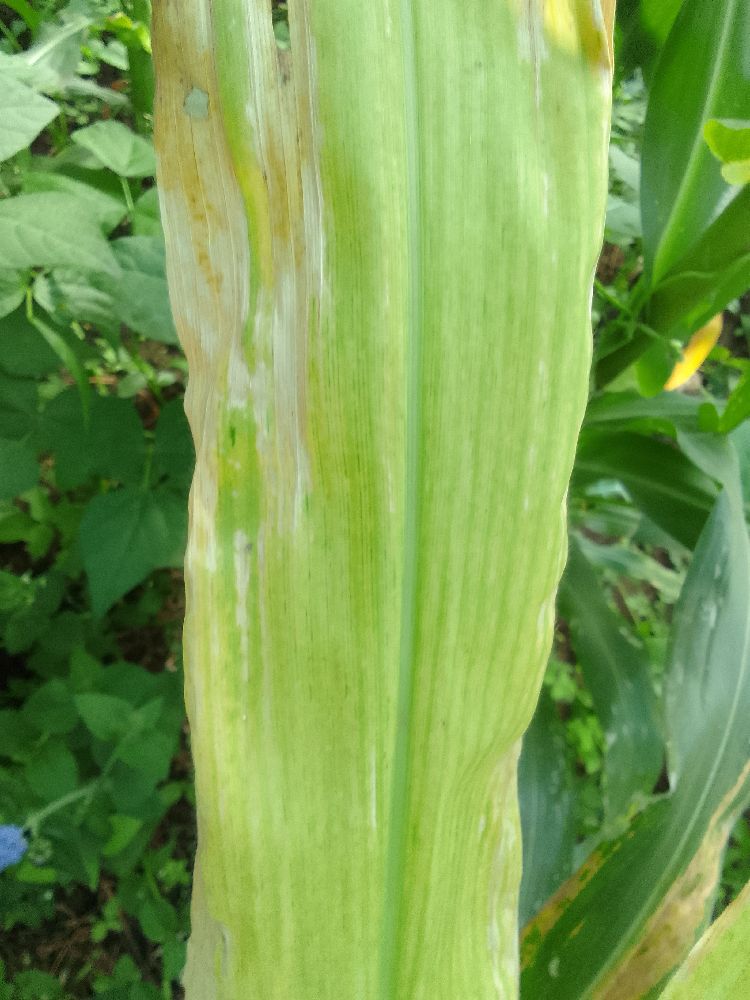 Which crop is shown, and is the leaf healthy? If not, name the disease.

maize, maize lethal necrosis
